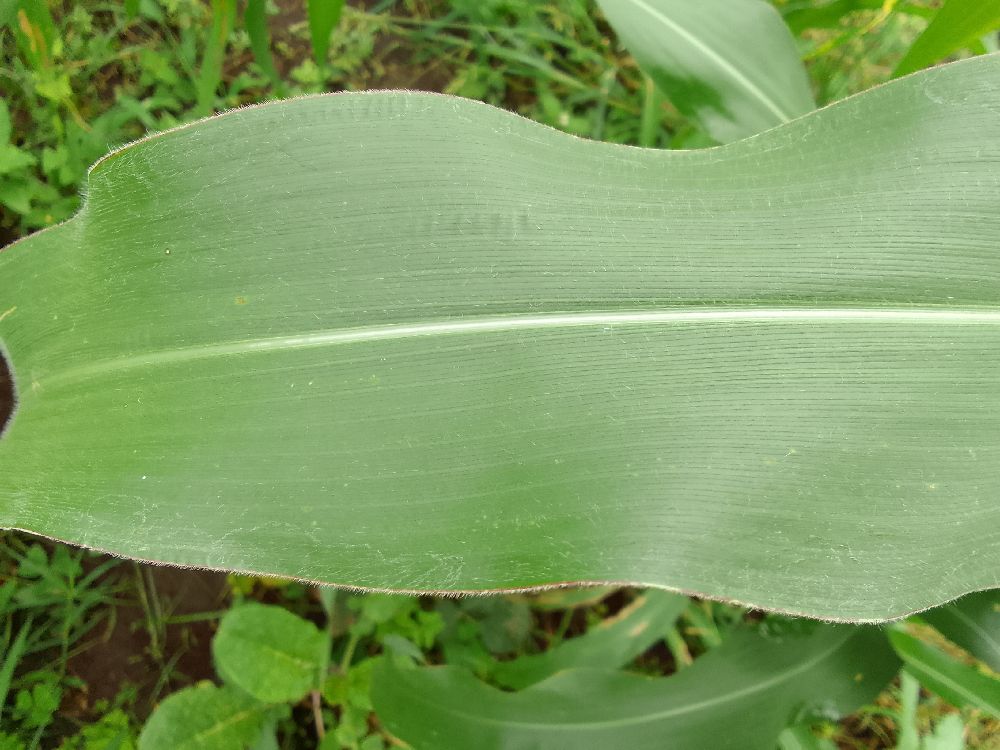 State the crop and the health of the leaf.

maize, healthy
